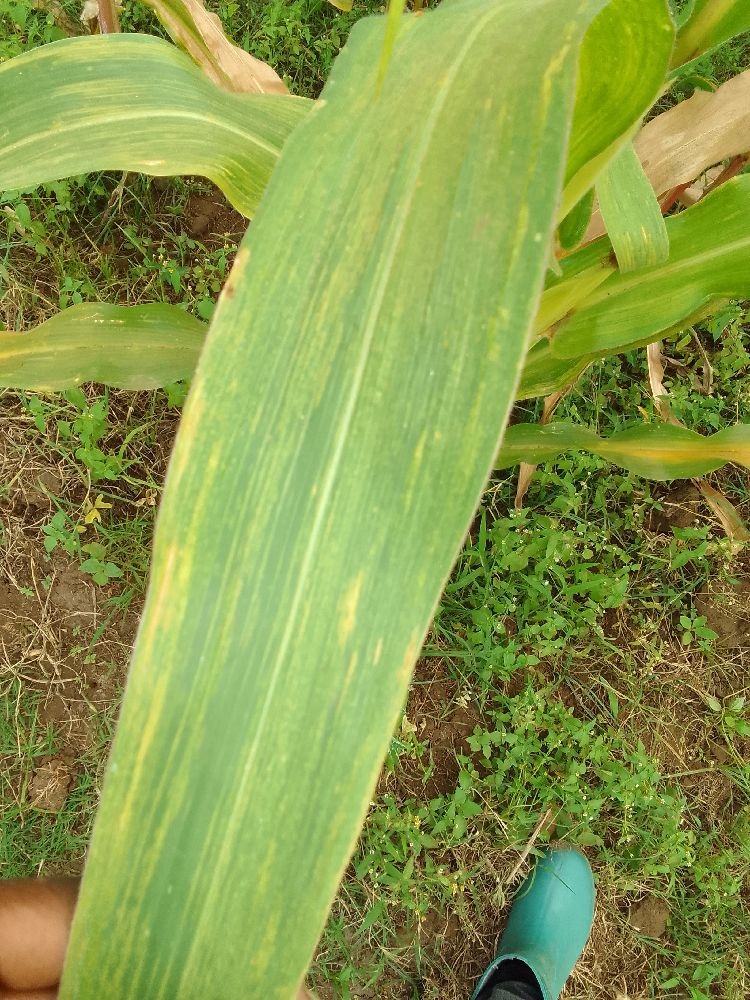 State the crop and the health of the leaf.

maize, maize lethal necrosis
